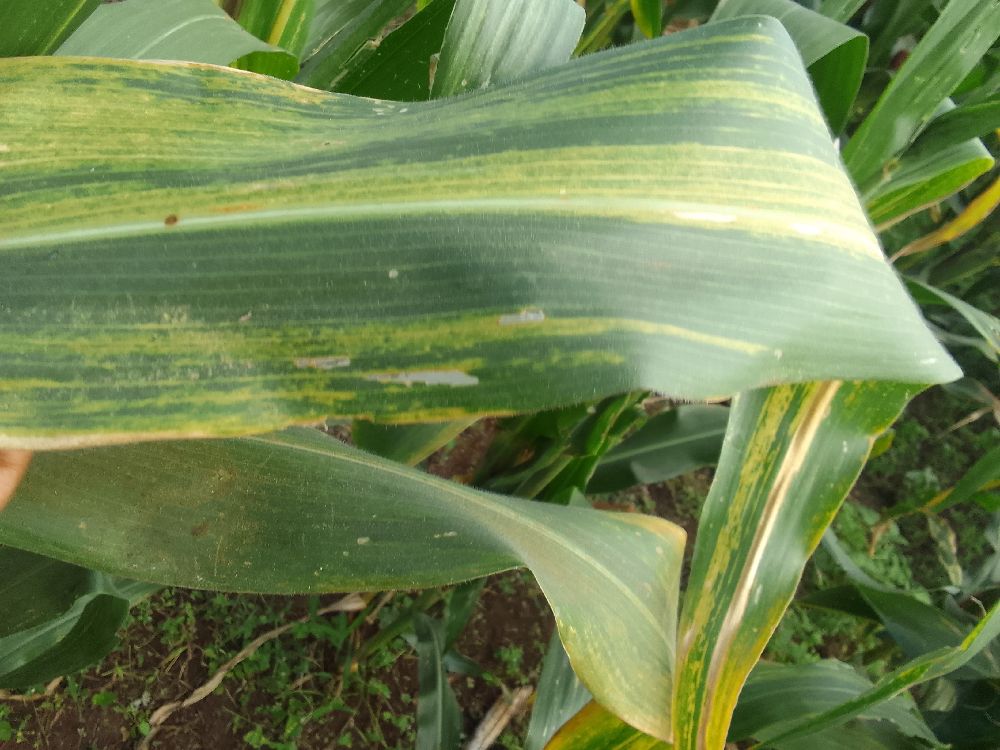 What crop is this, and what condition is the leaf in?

maize, maize lethal necrosis
